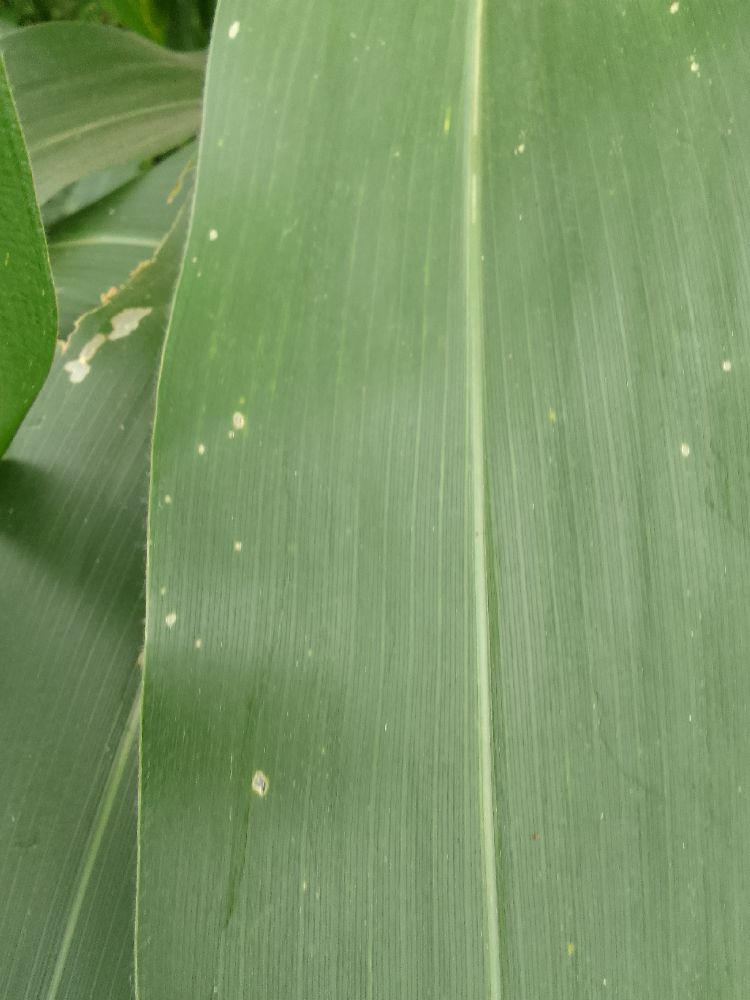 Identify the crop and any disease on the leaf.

maize, healthy
